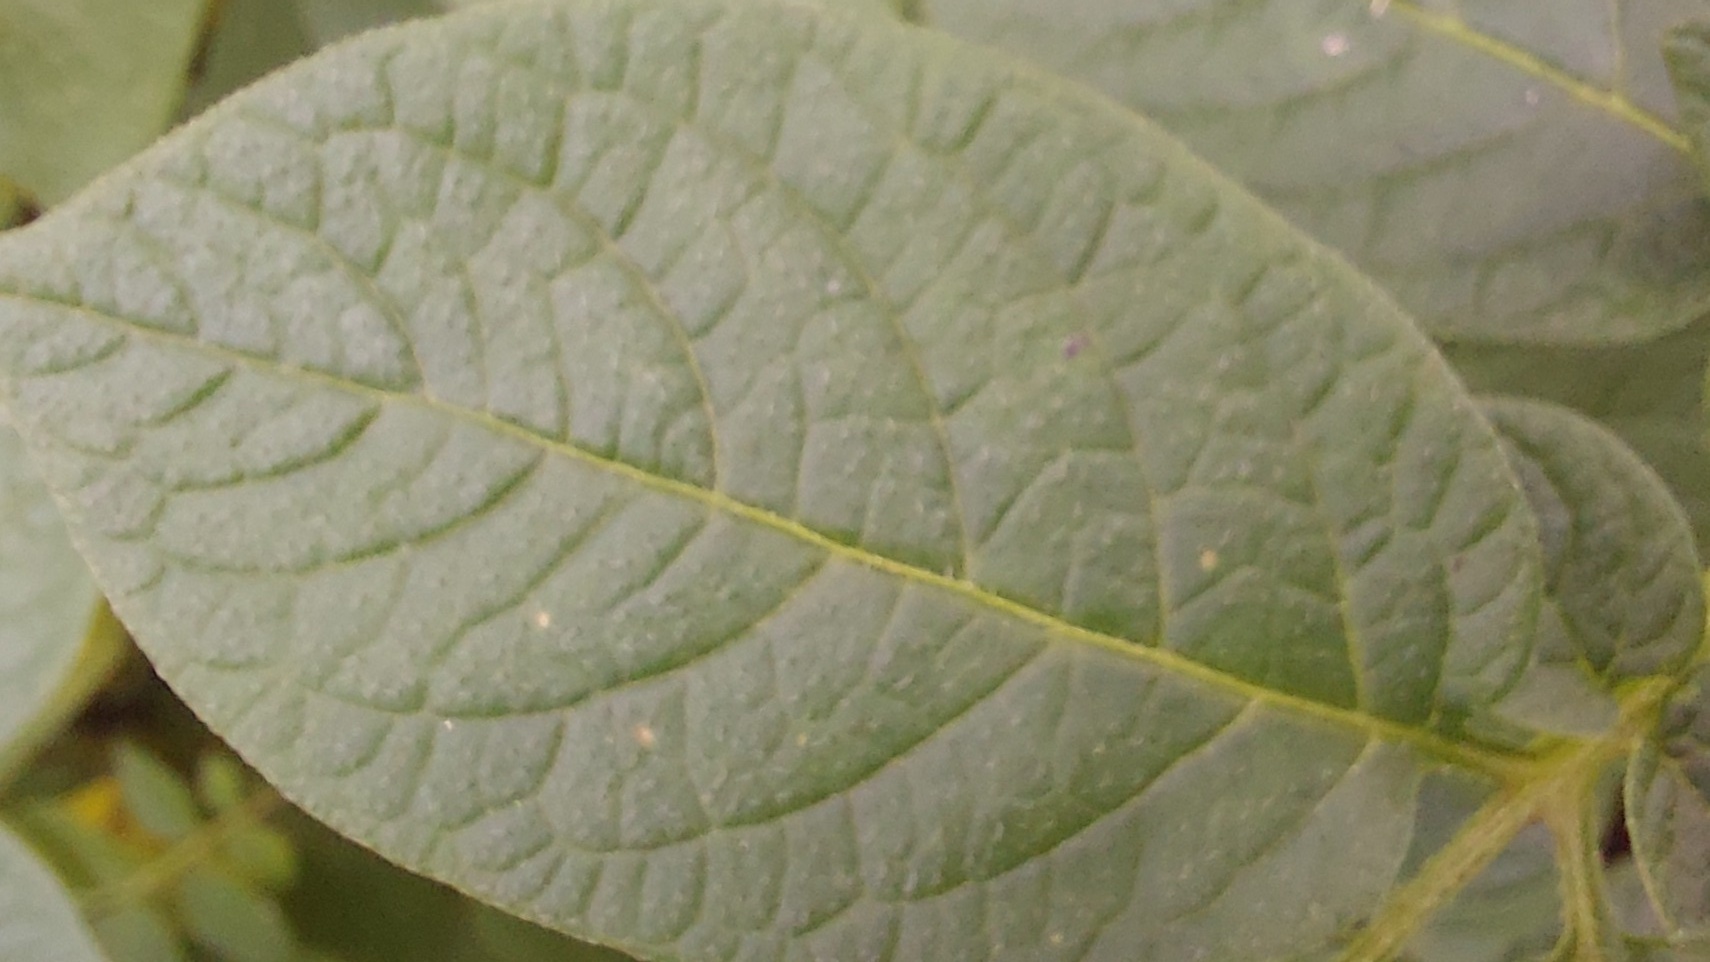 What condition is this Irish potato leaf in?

healthy
